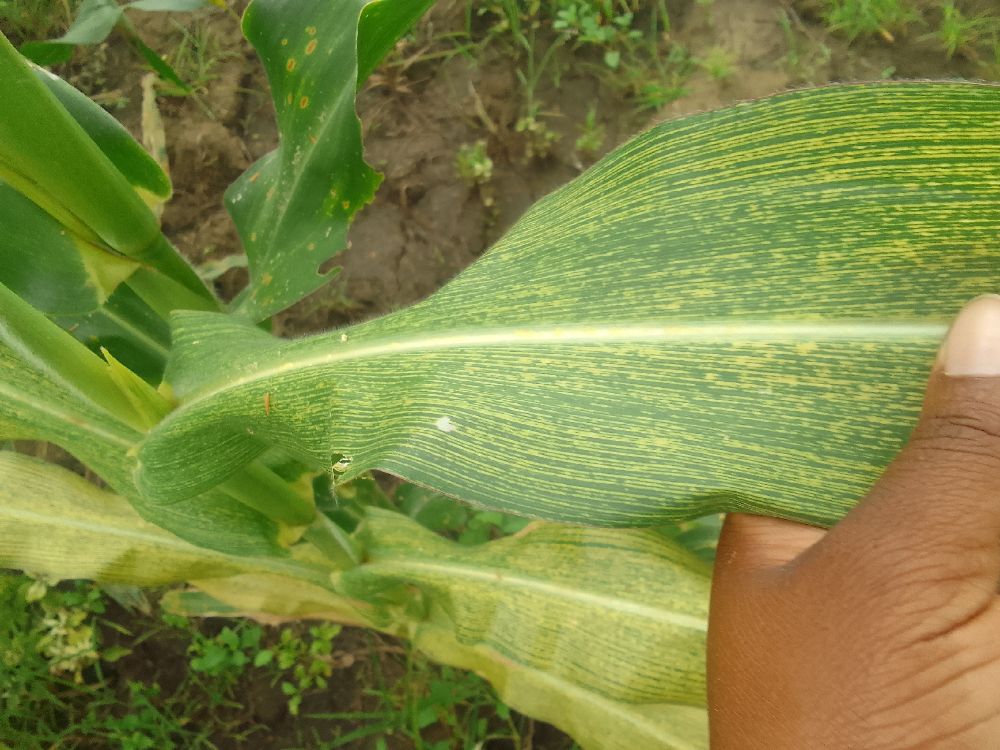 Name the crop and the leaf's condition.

maize, maize streak virus
